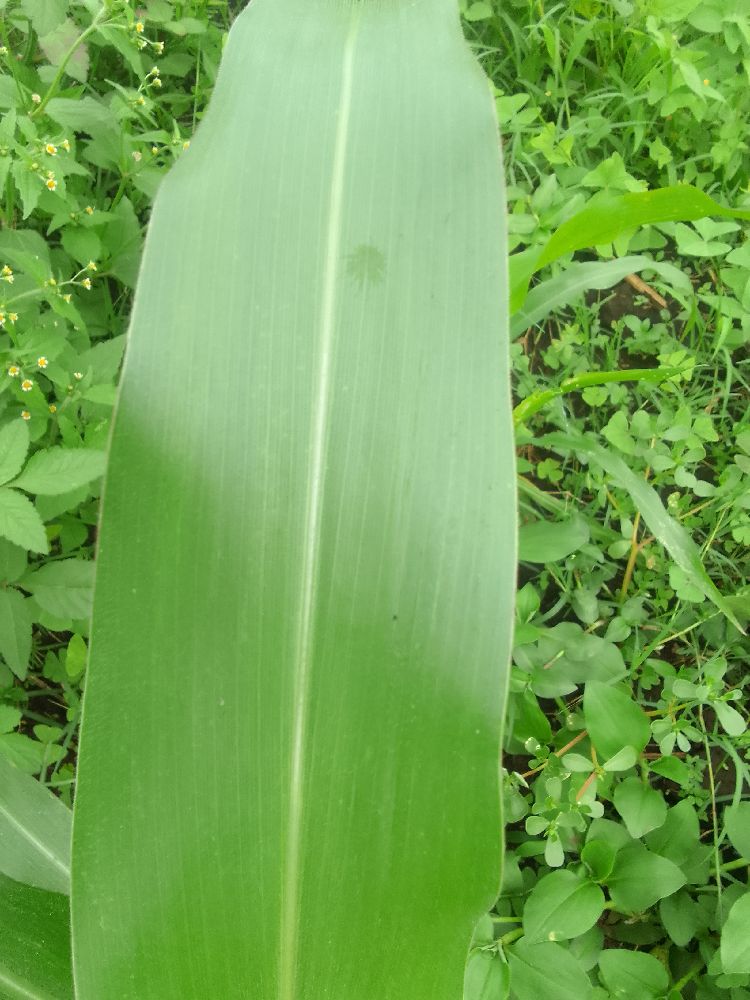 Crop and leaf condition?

maize, healthy
